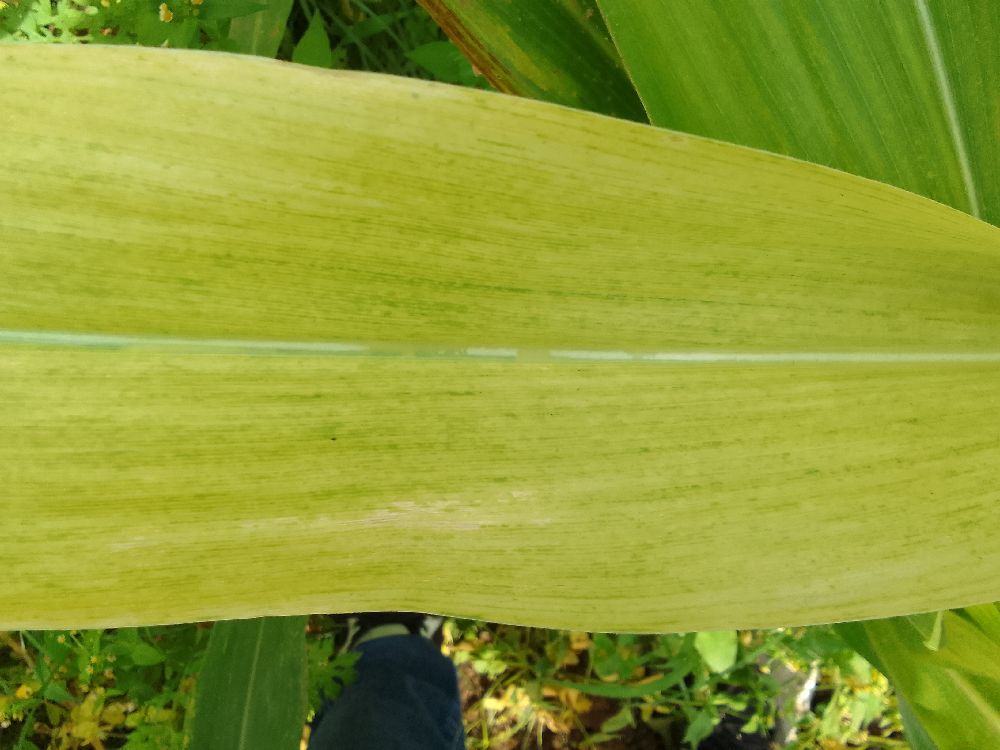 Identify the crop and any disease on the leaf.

maize, maize lethal necrosis
